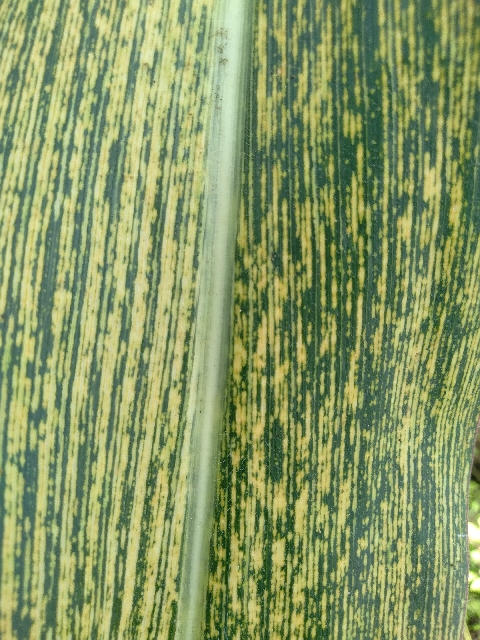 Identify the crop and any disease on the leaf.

maize, maize streak virus
